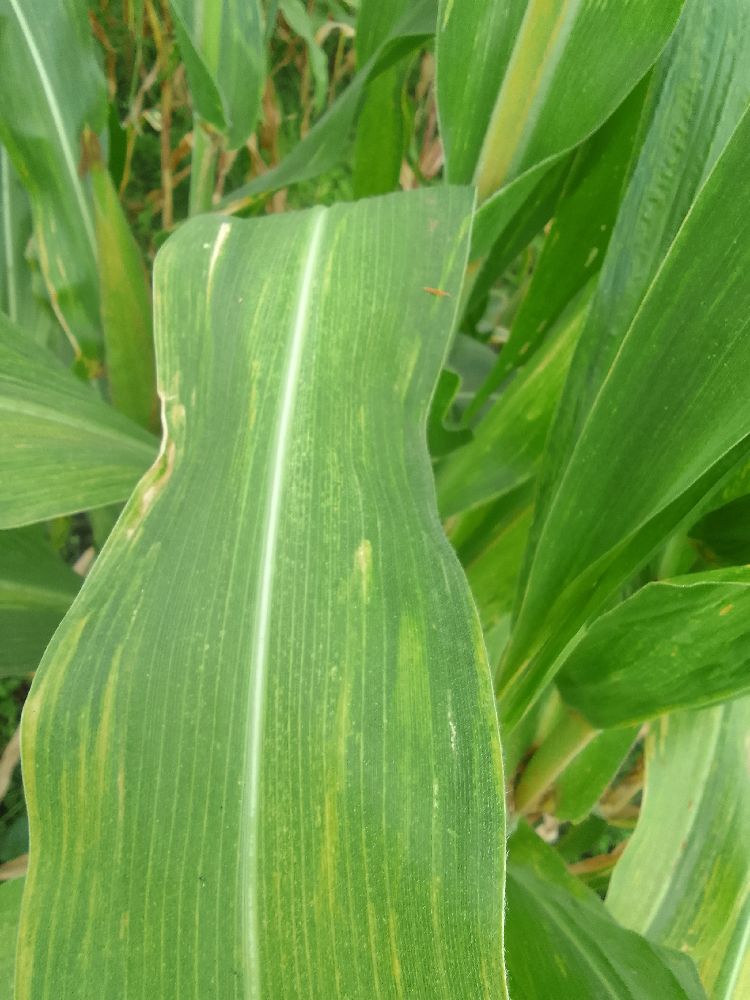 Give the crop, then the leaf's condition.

maize, maize lethal necrosis
